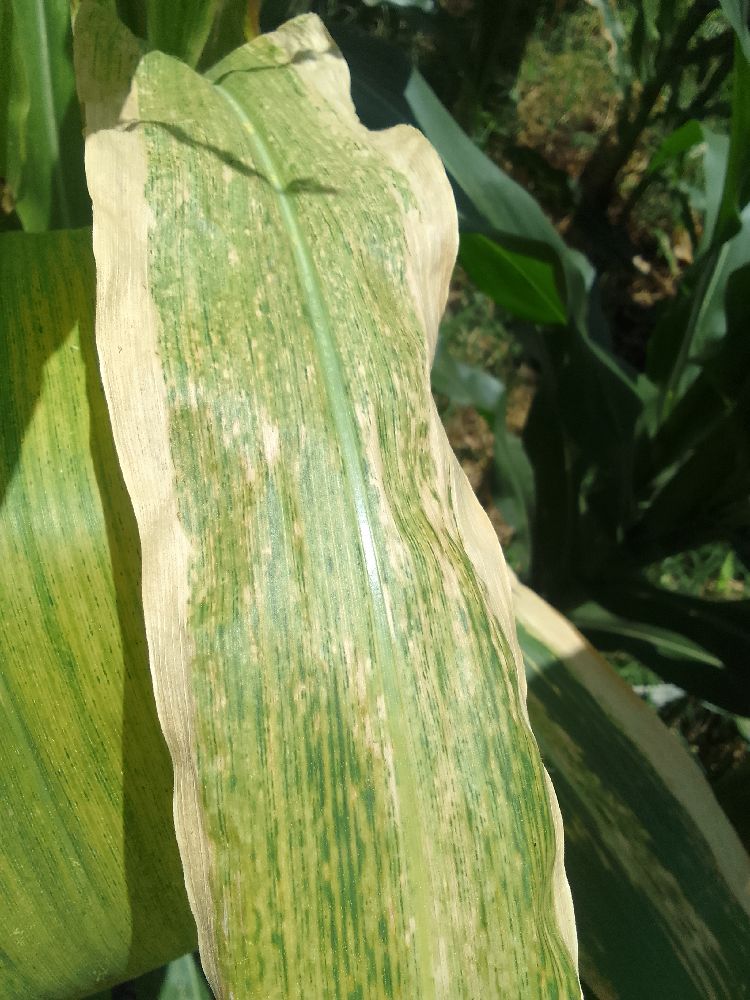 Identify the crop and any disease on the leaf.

maize, maize lethal necrosis
